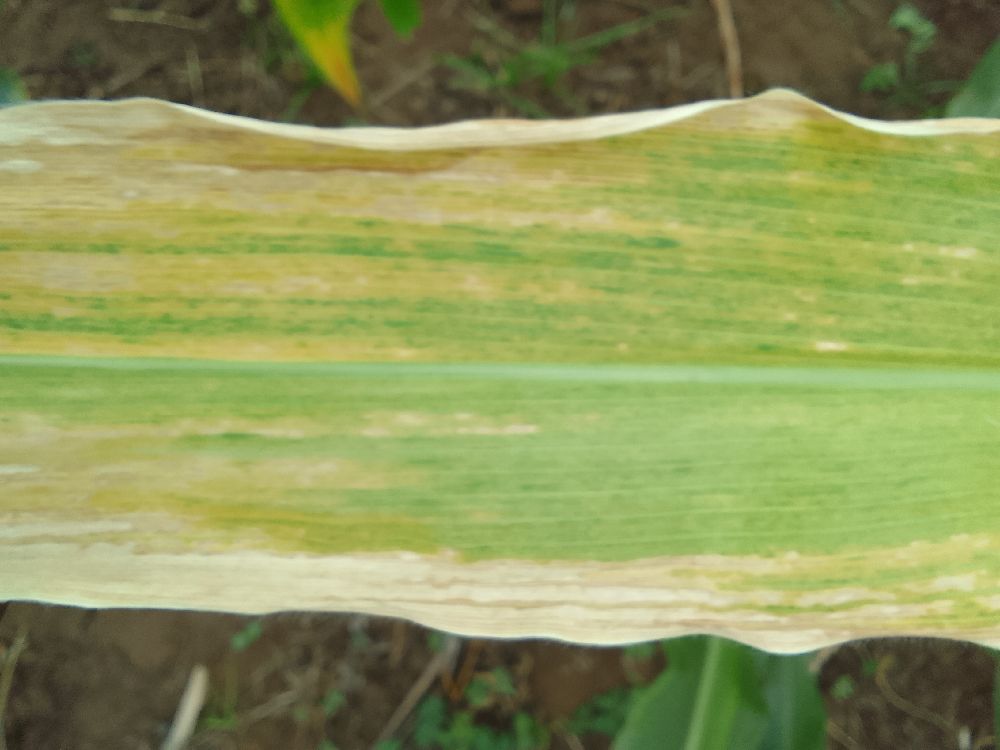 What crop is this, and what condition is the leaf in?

maize, maize lethal necrosis
